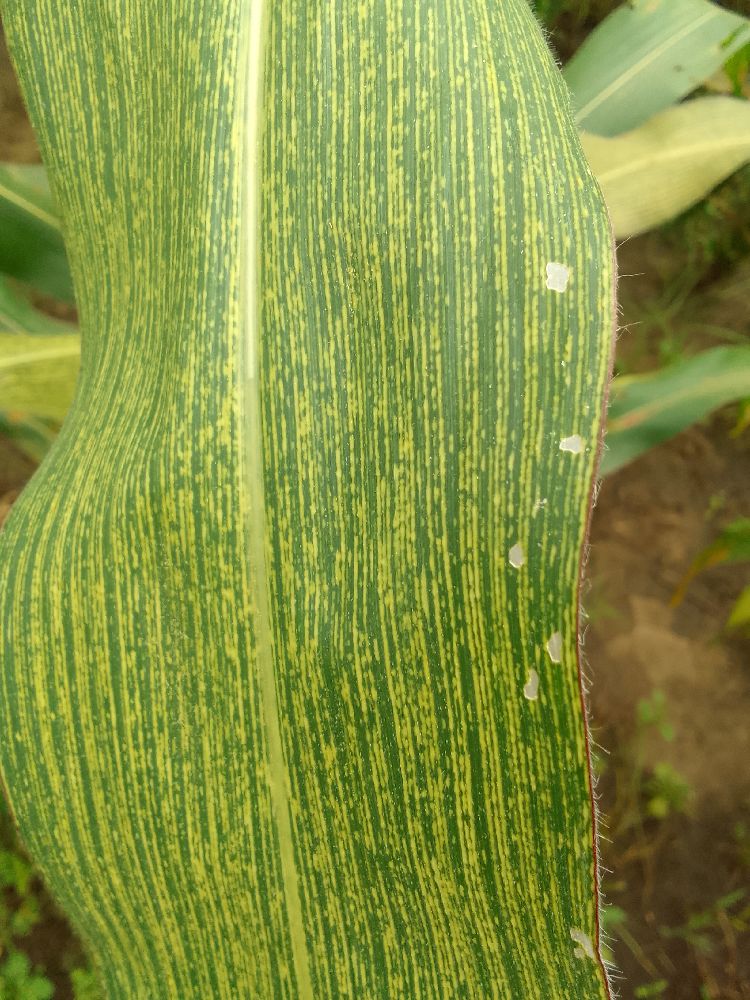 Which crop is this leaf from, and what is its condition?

maize, maize streak virus
